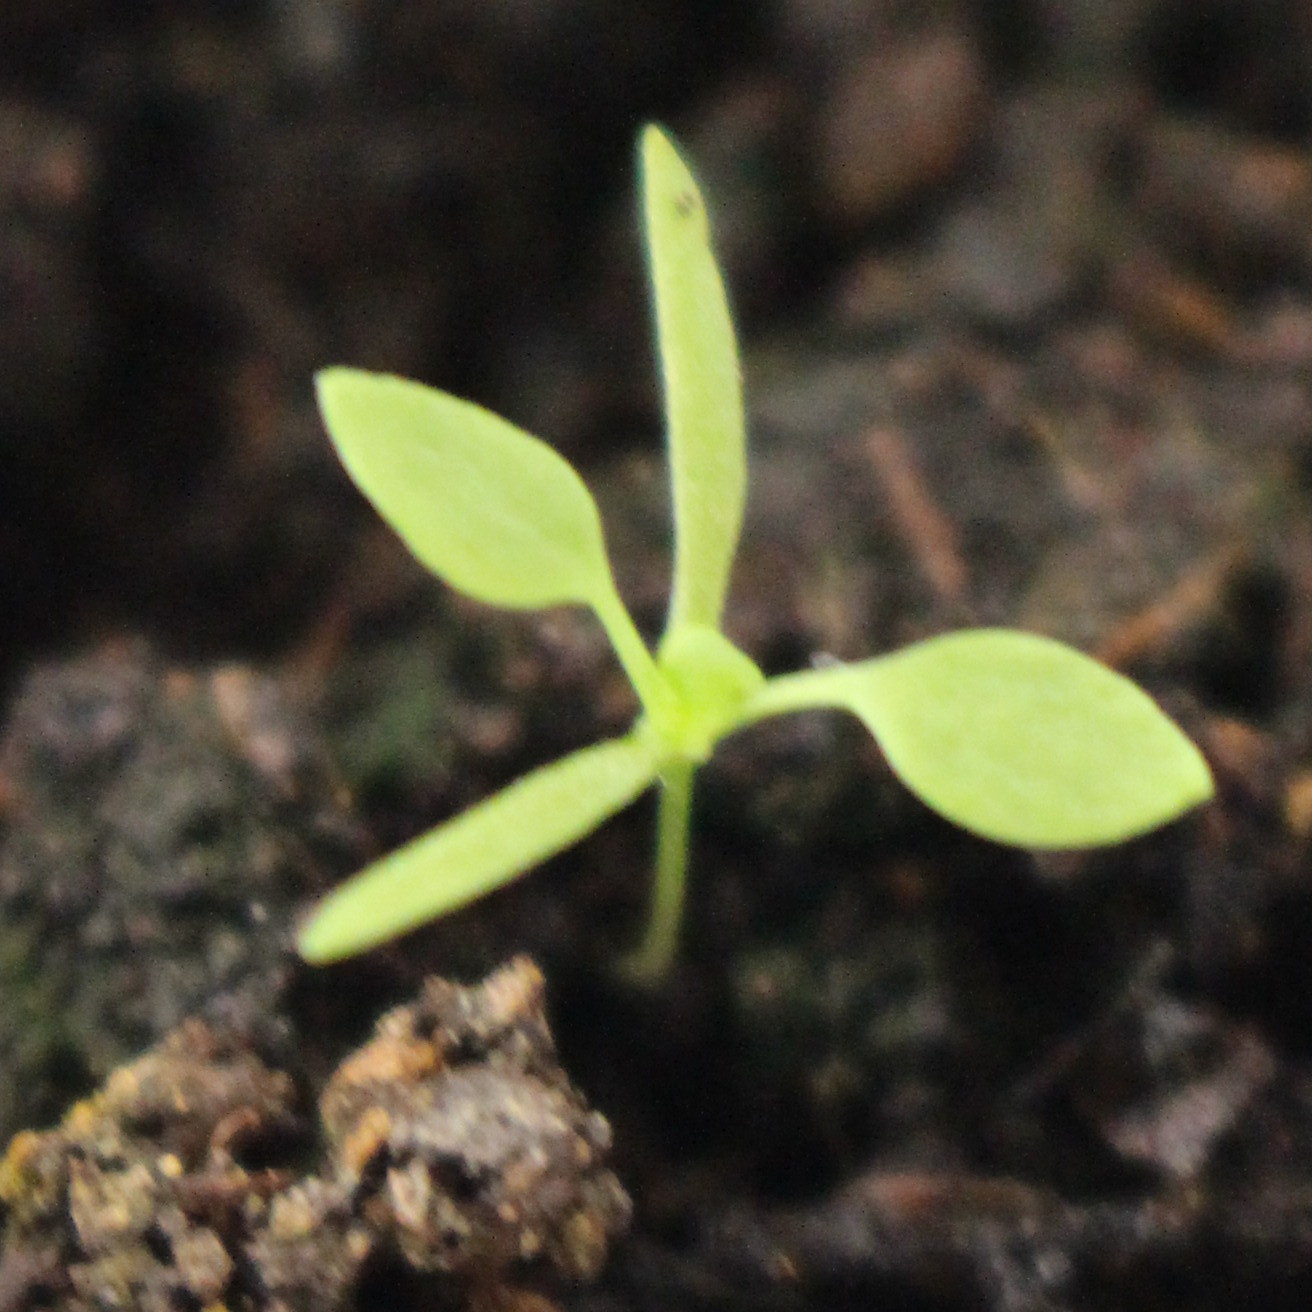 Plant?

Papaver rhoeas
